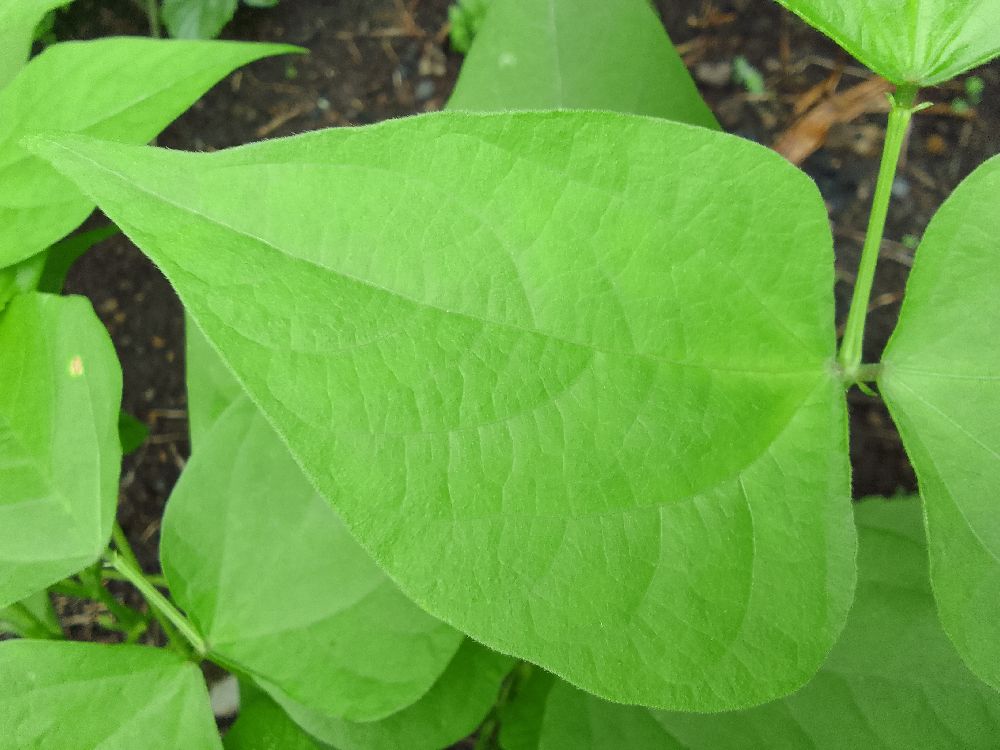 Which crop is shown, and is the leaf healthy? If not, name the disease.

common bean, healthy
